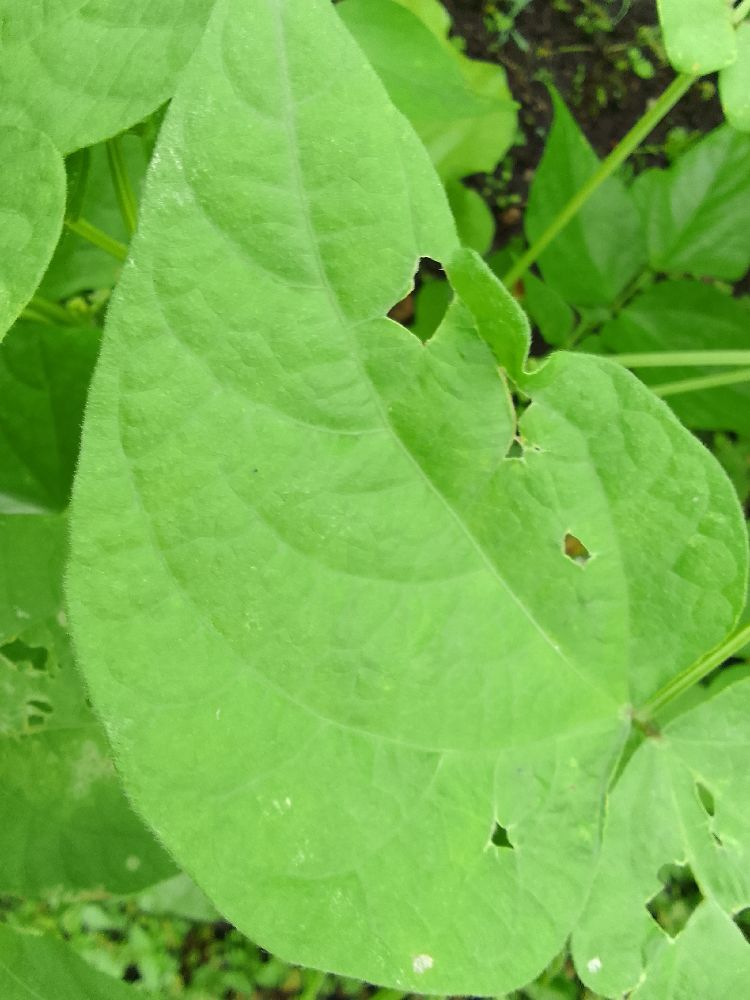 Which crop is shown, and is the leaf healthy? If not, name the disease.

common bean, healthy
